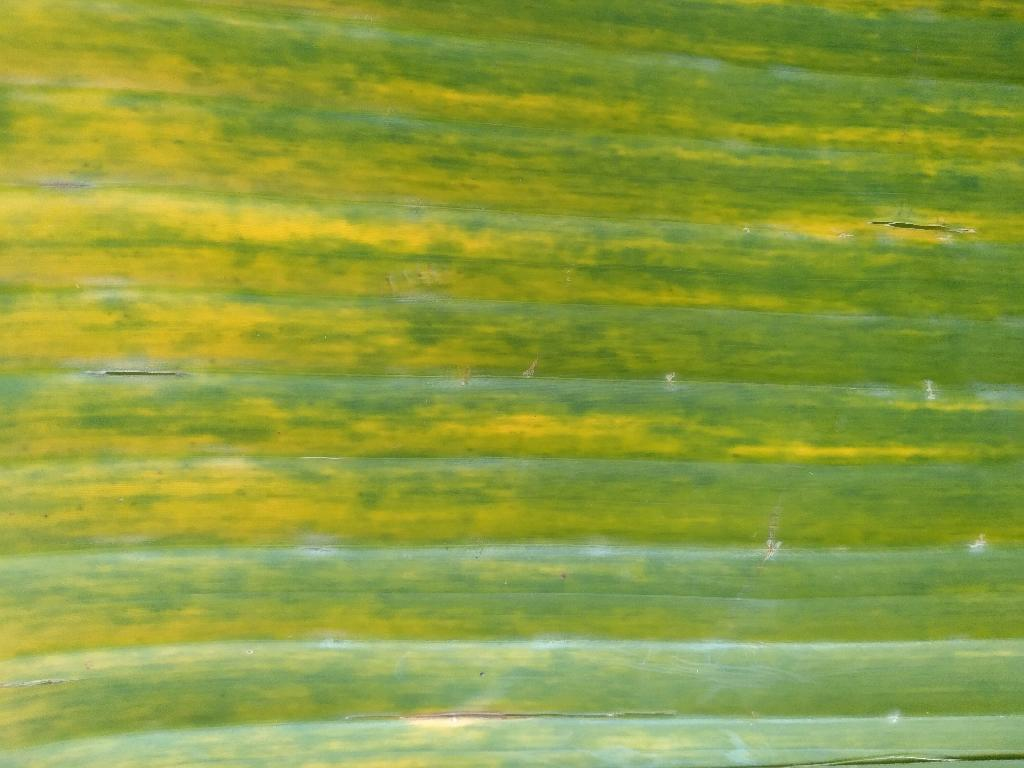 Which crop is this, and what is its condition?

banana, fusarium wilt race 1
